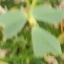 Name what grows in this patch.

unstructured weed
